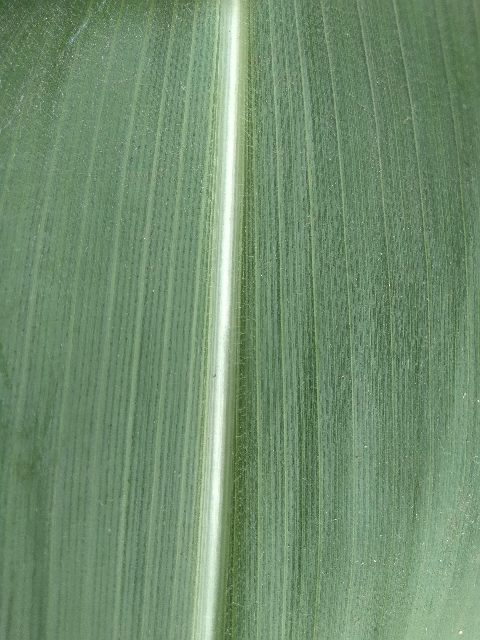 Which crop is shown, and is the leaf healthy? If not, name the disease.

maize, healthy
